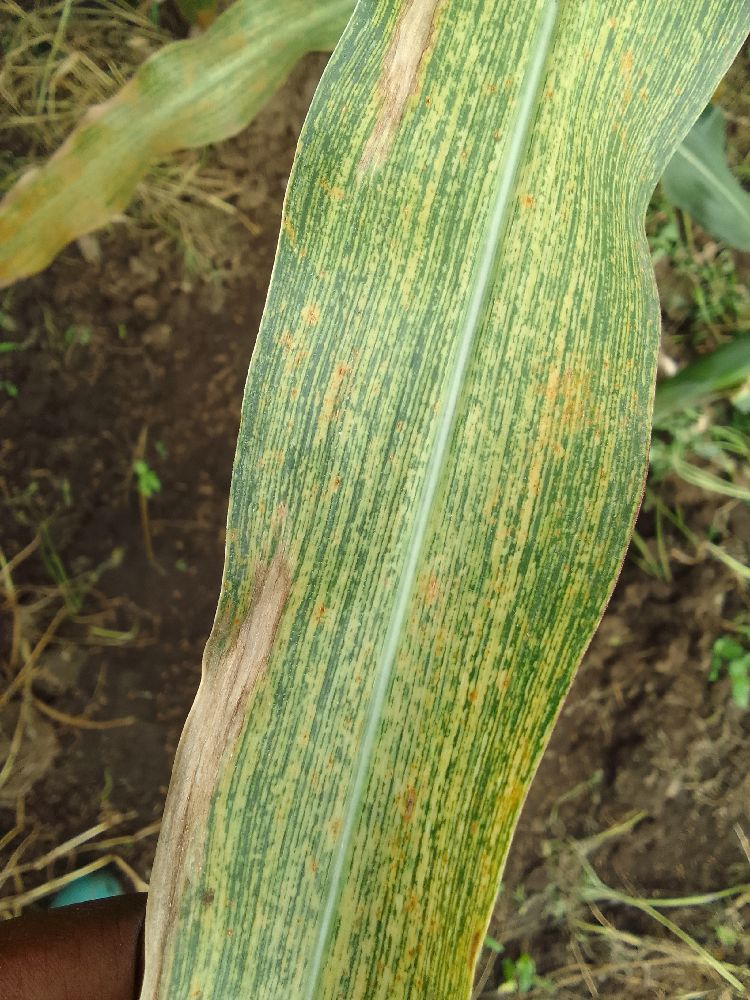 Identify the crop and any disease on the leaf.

maize, maize streak virus
